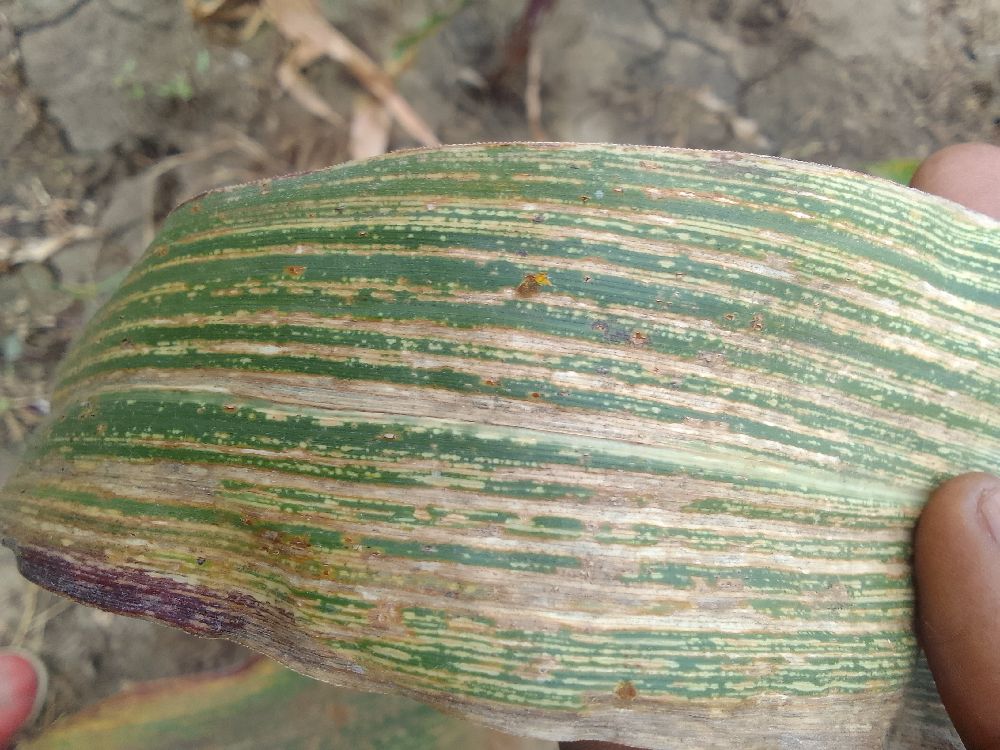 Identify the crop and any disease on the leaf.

maize, maize streak virus
